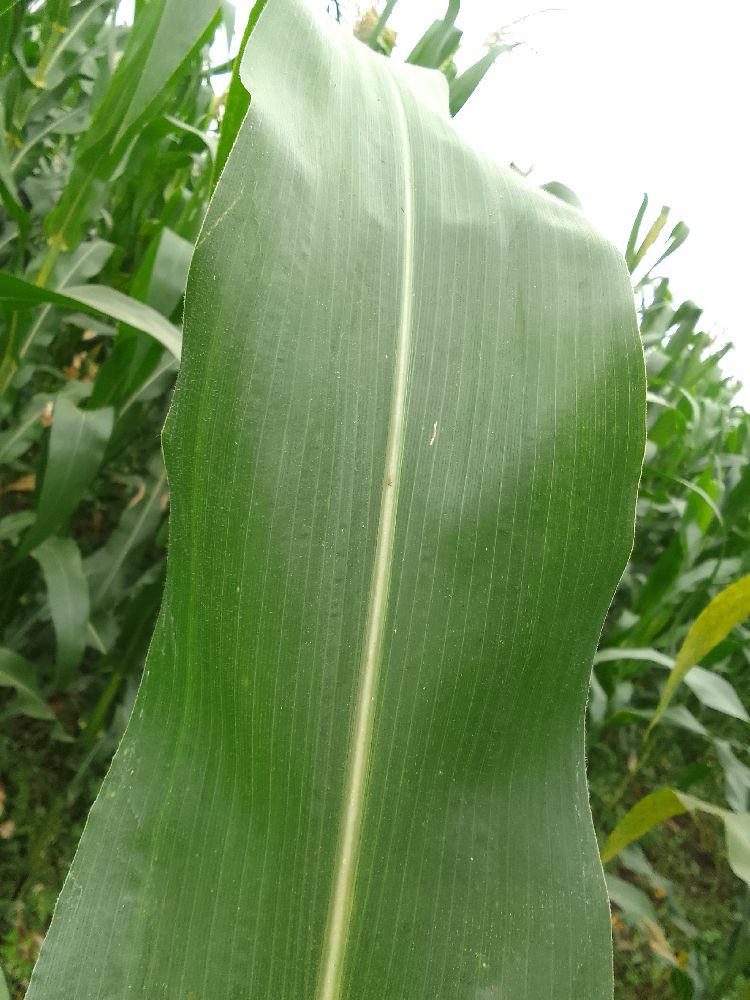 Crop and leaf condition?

maize, healthy
